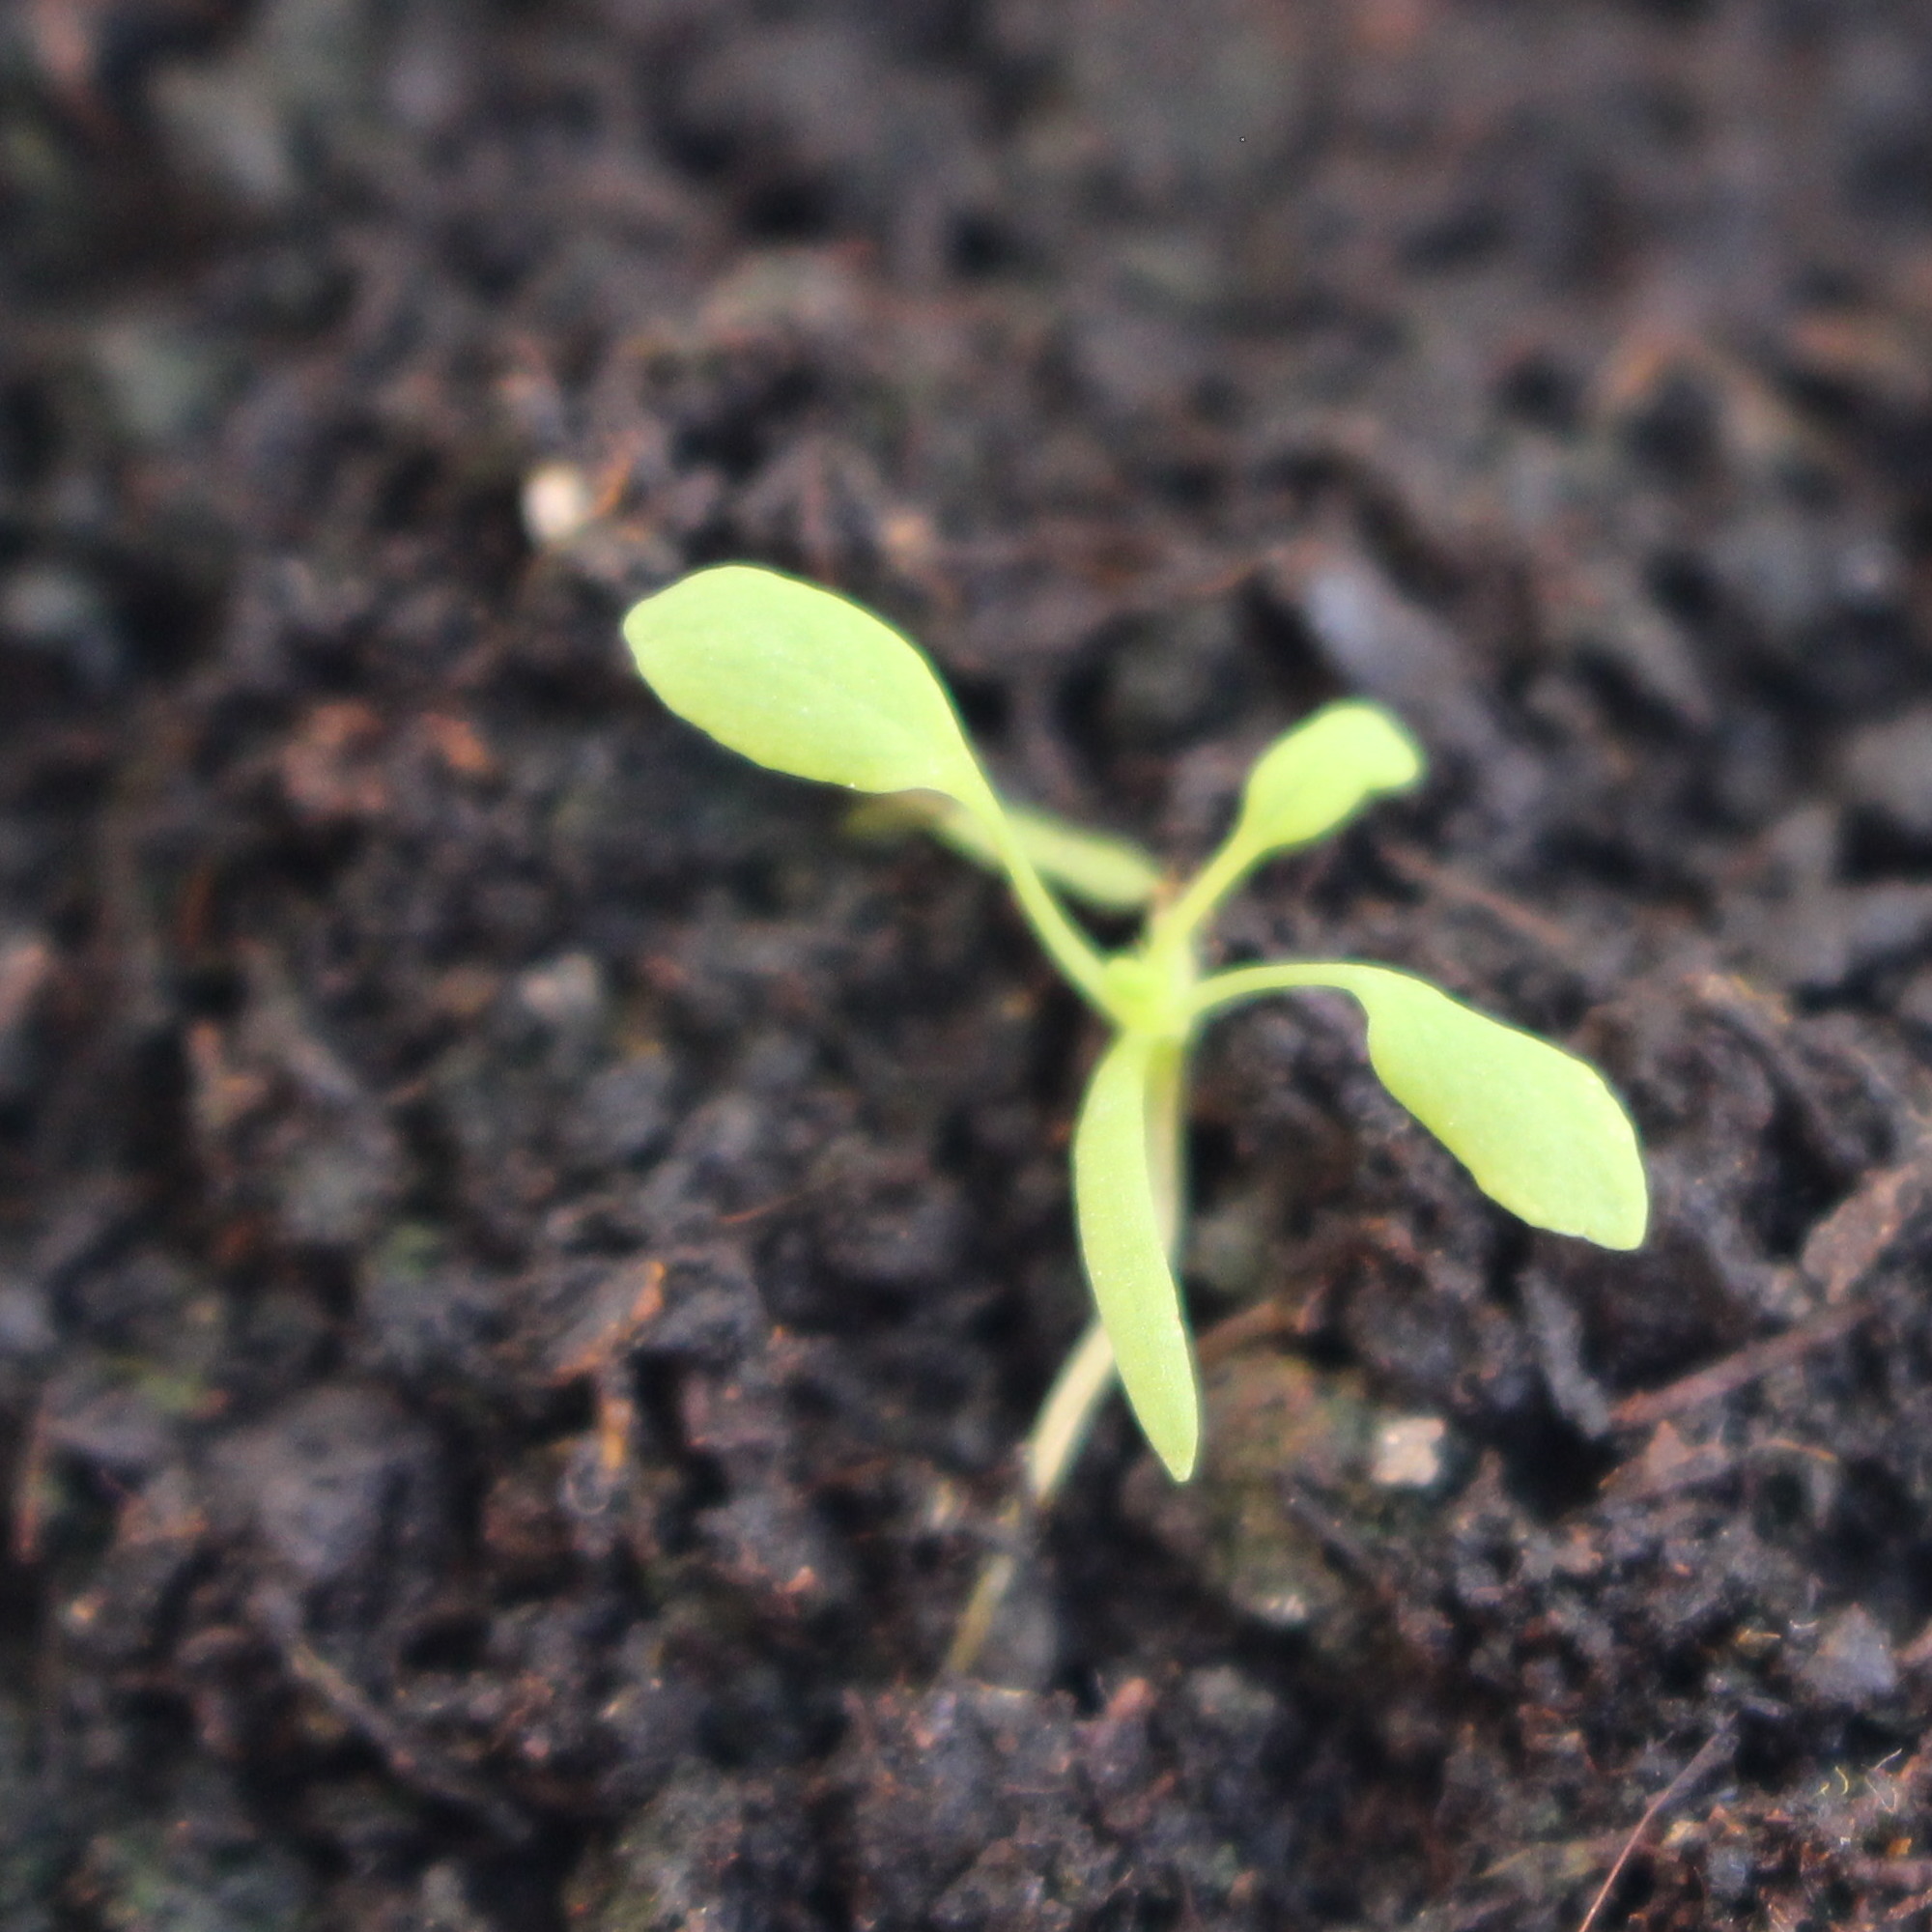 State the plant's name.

Papaver rhoeas
